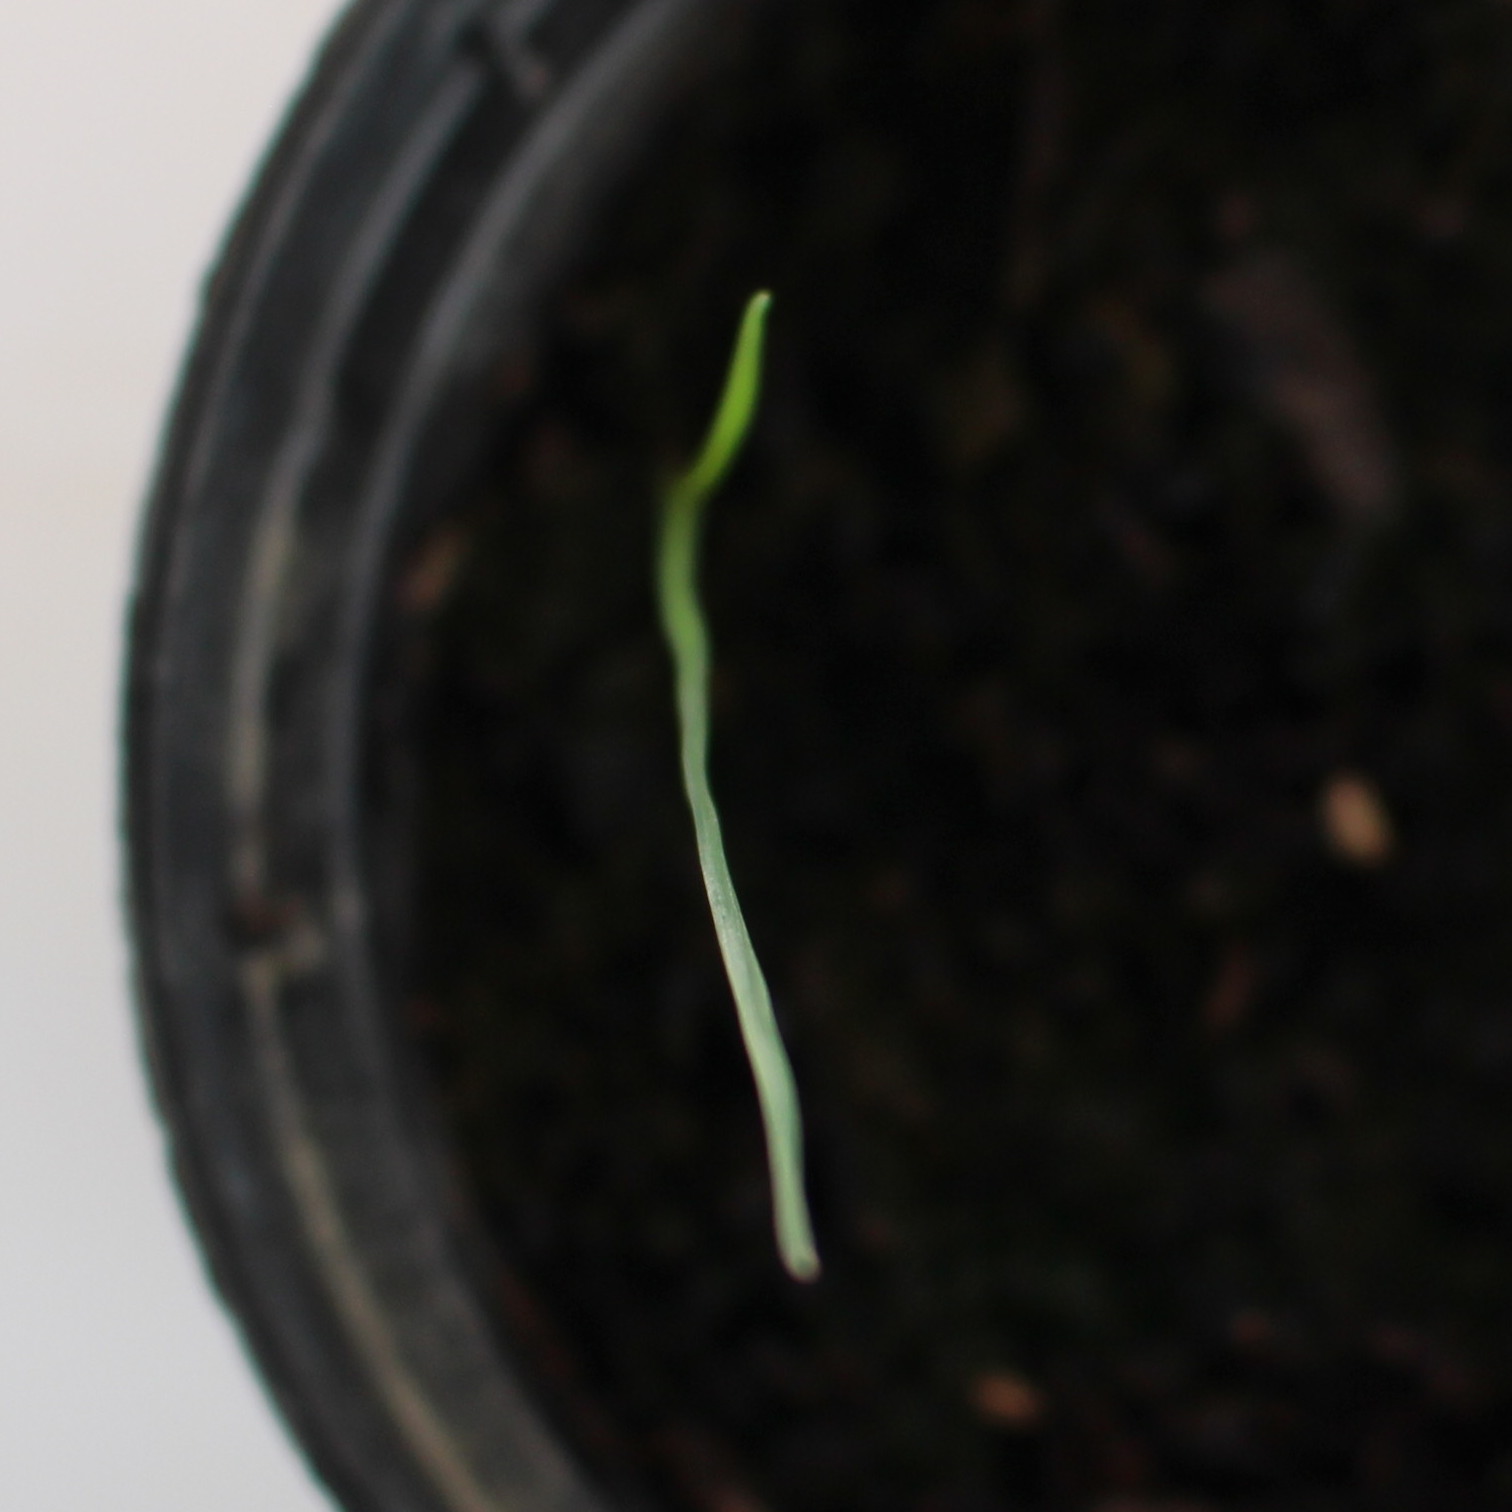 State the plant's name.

Lolium multiflorum
